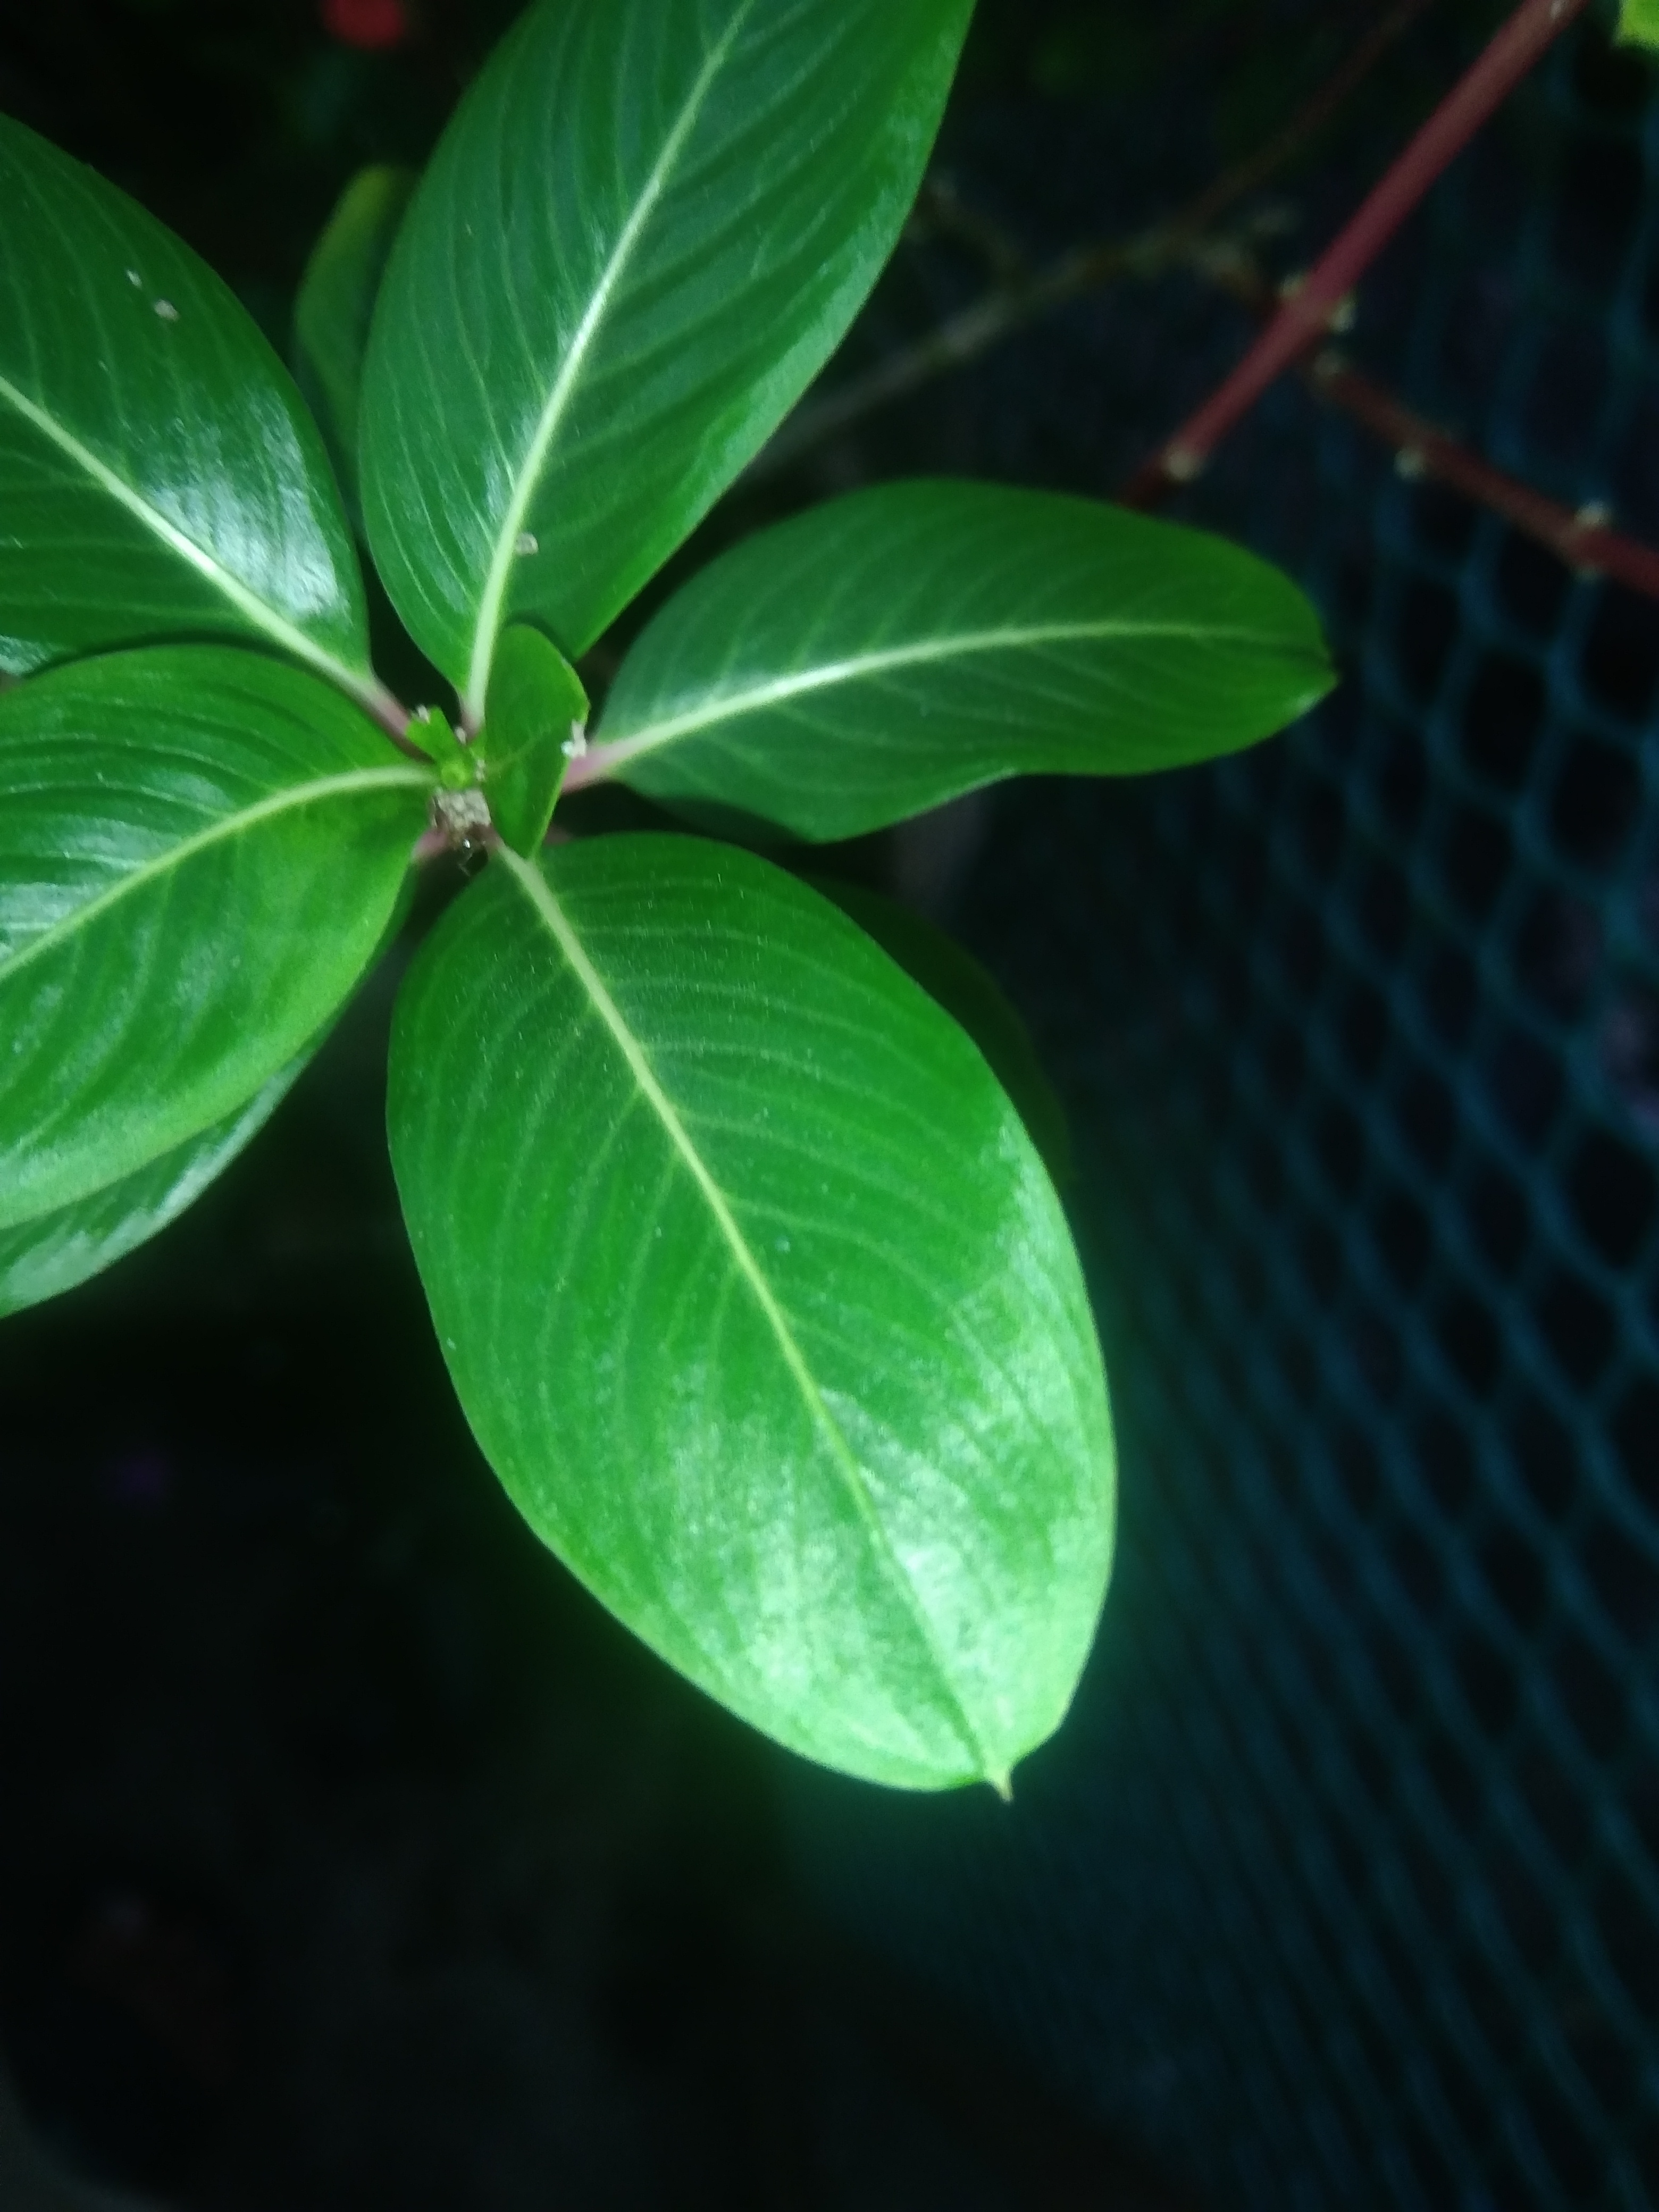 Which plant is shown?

rose periwinkle
